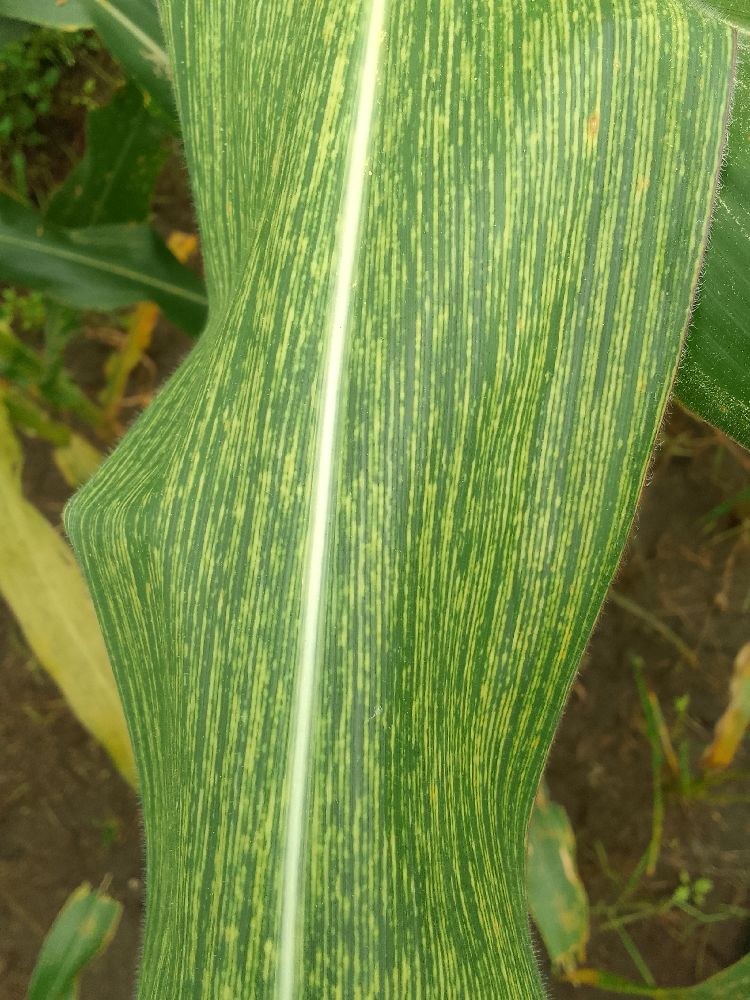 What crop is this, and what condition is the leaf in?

maize, maize streak virus
